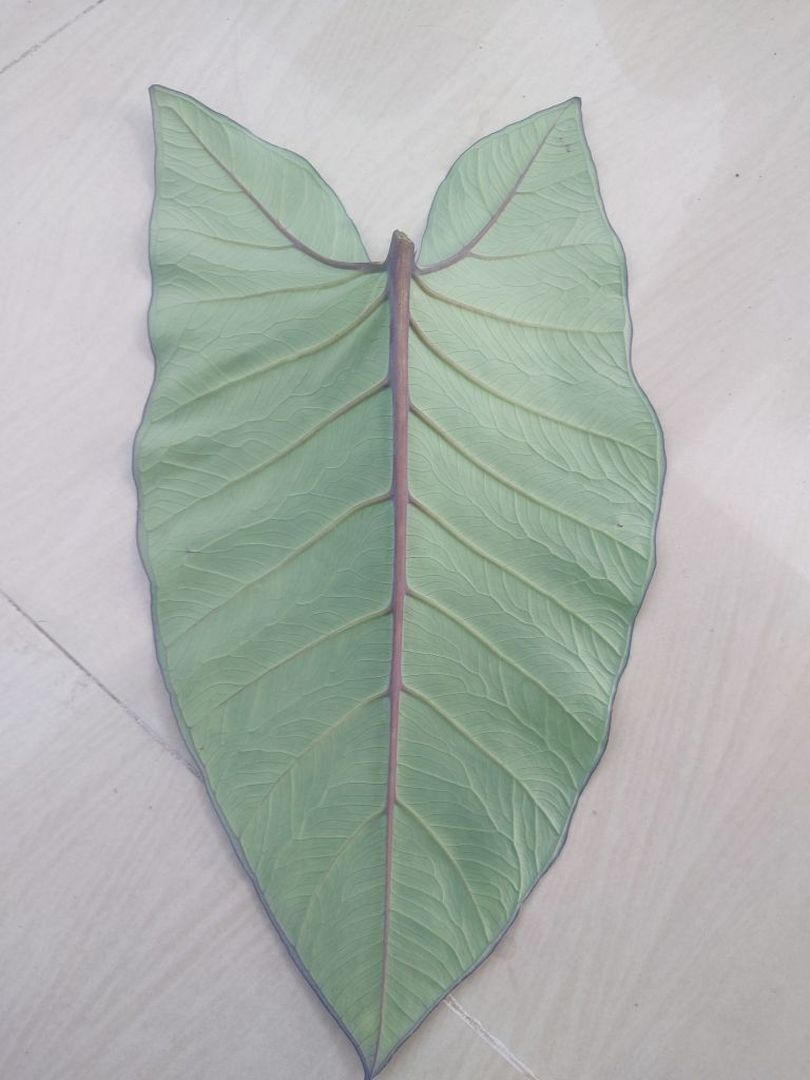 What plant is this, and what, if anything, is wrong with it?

taro, healthy
